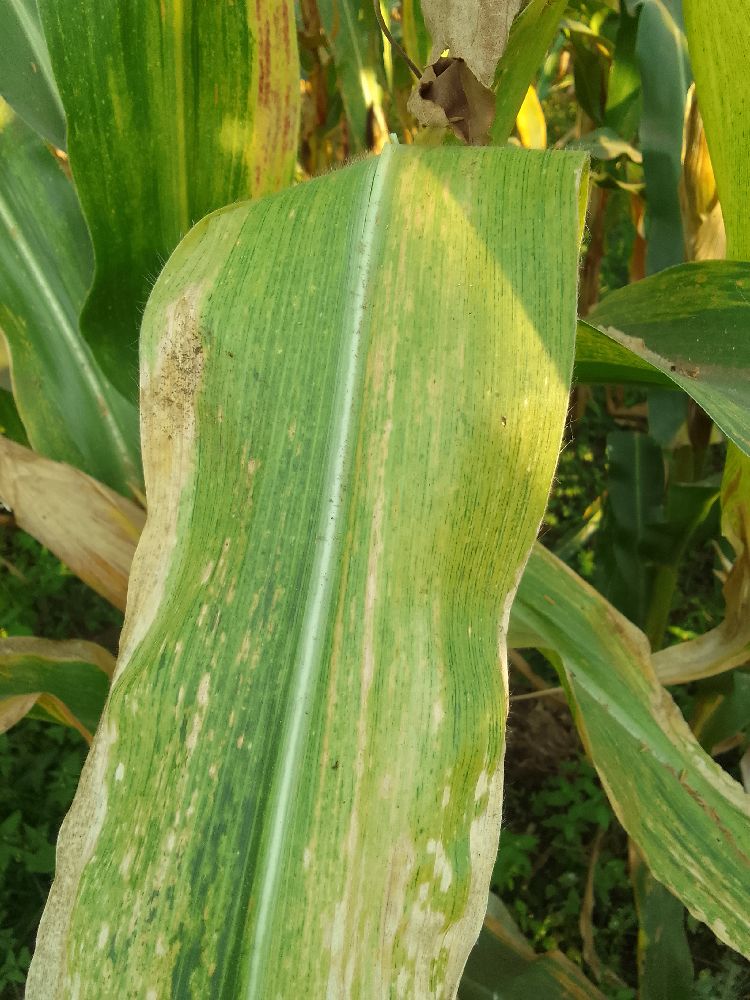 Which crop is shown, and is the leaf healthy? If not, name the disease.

maize, maize lethal necrosis
